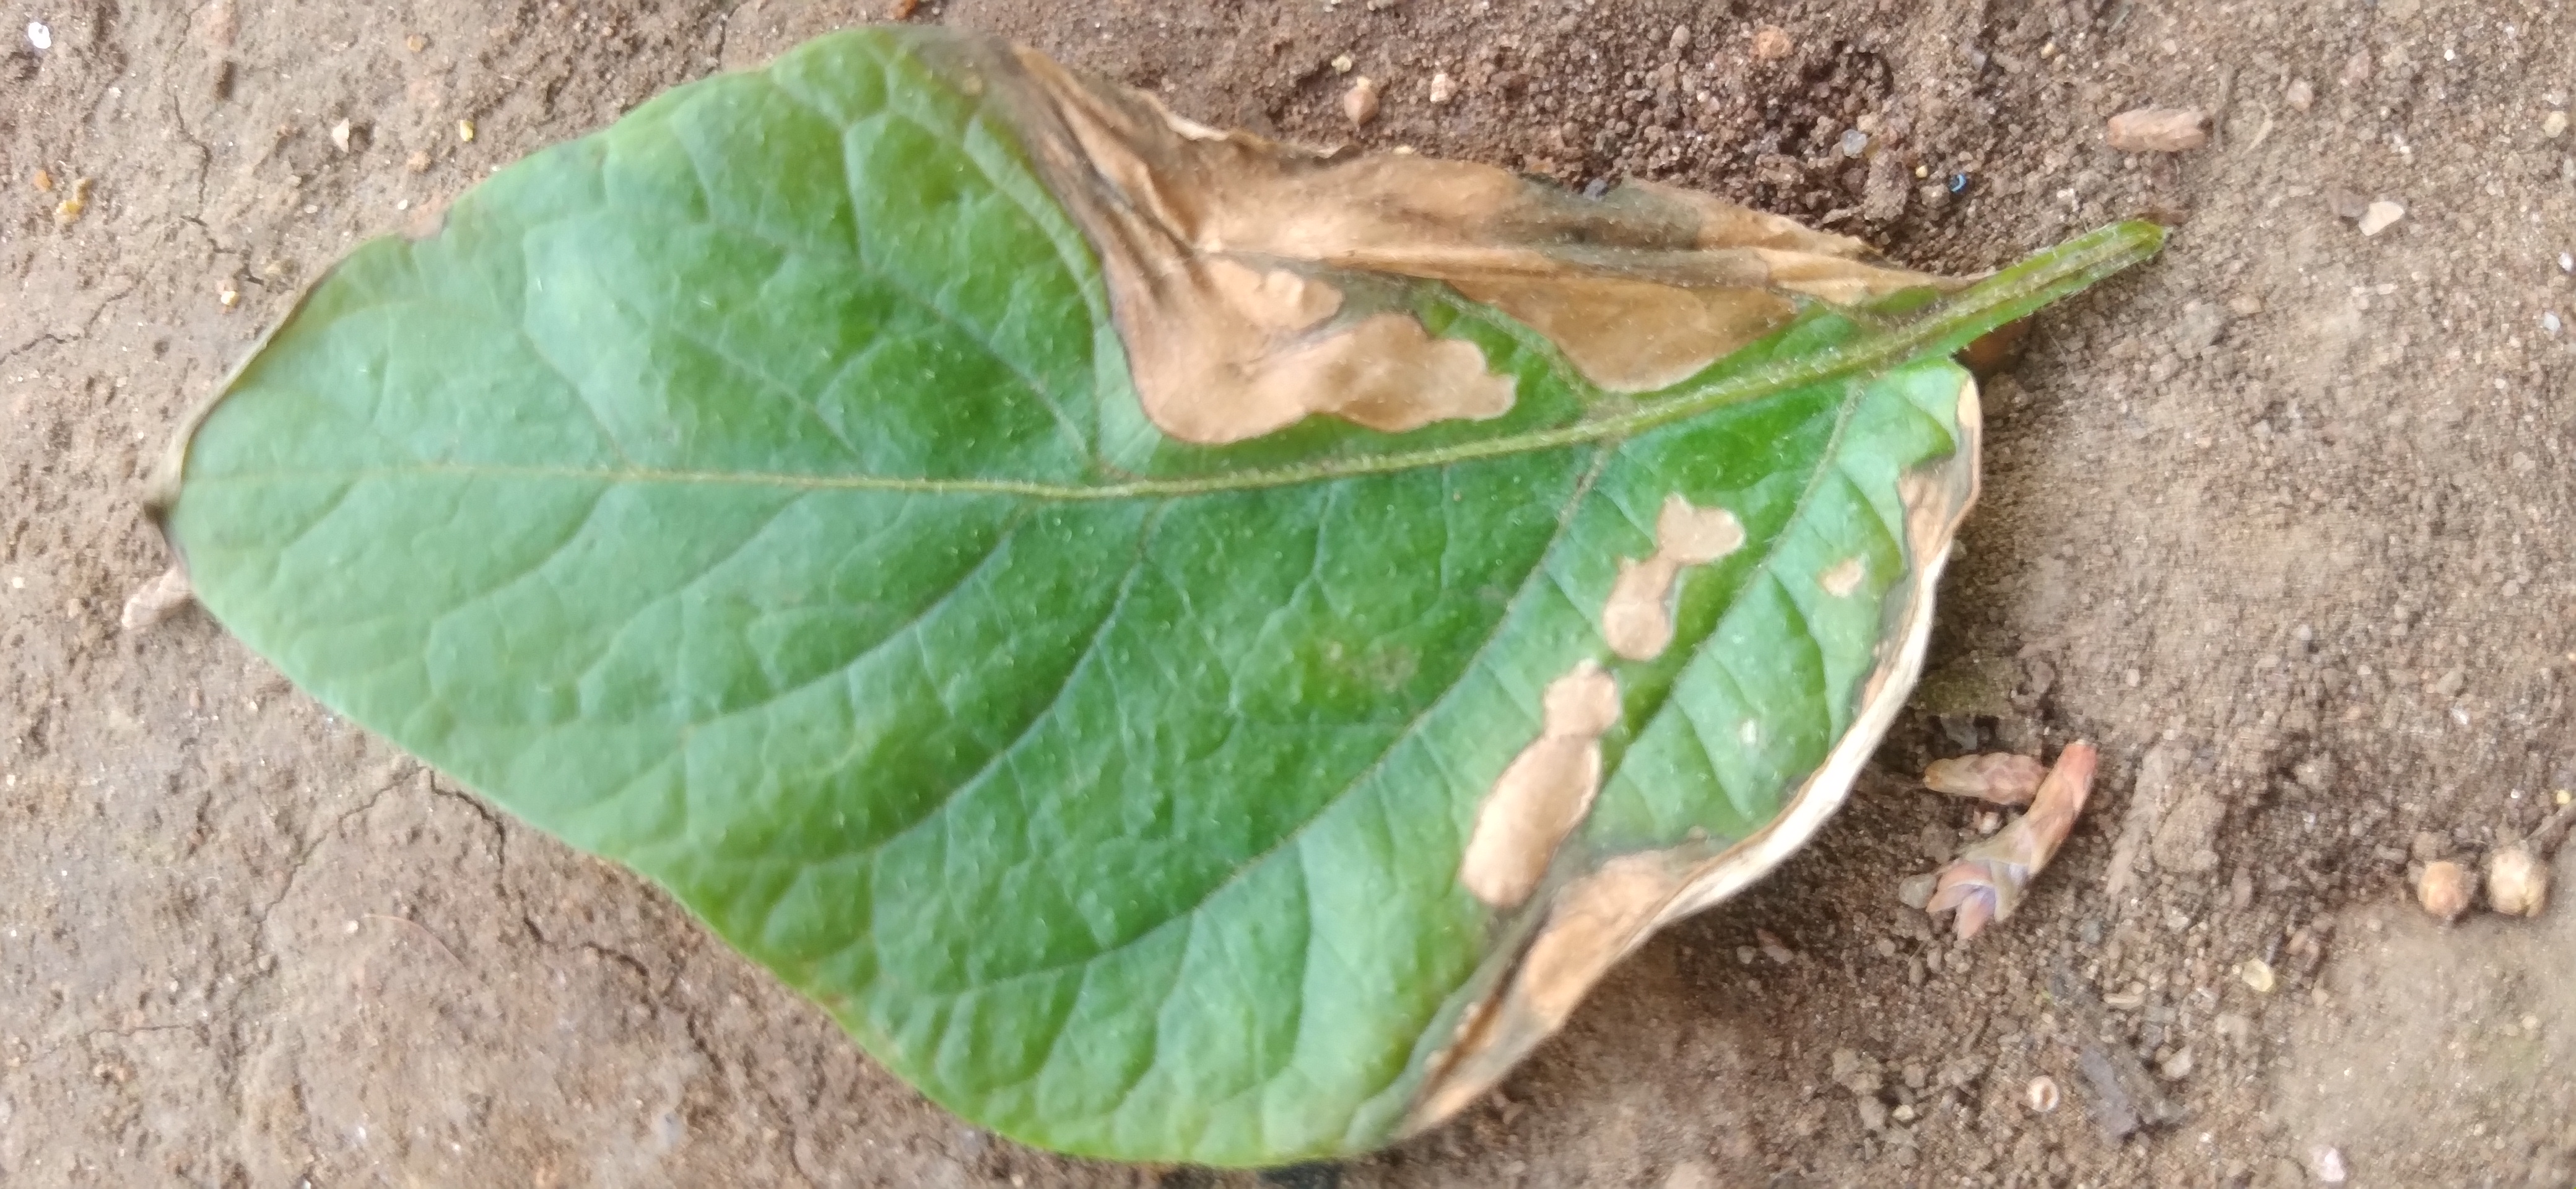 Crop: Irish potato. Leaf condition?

early blight
